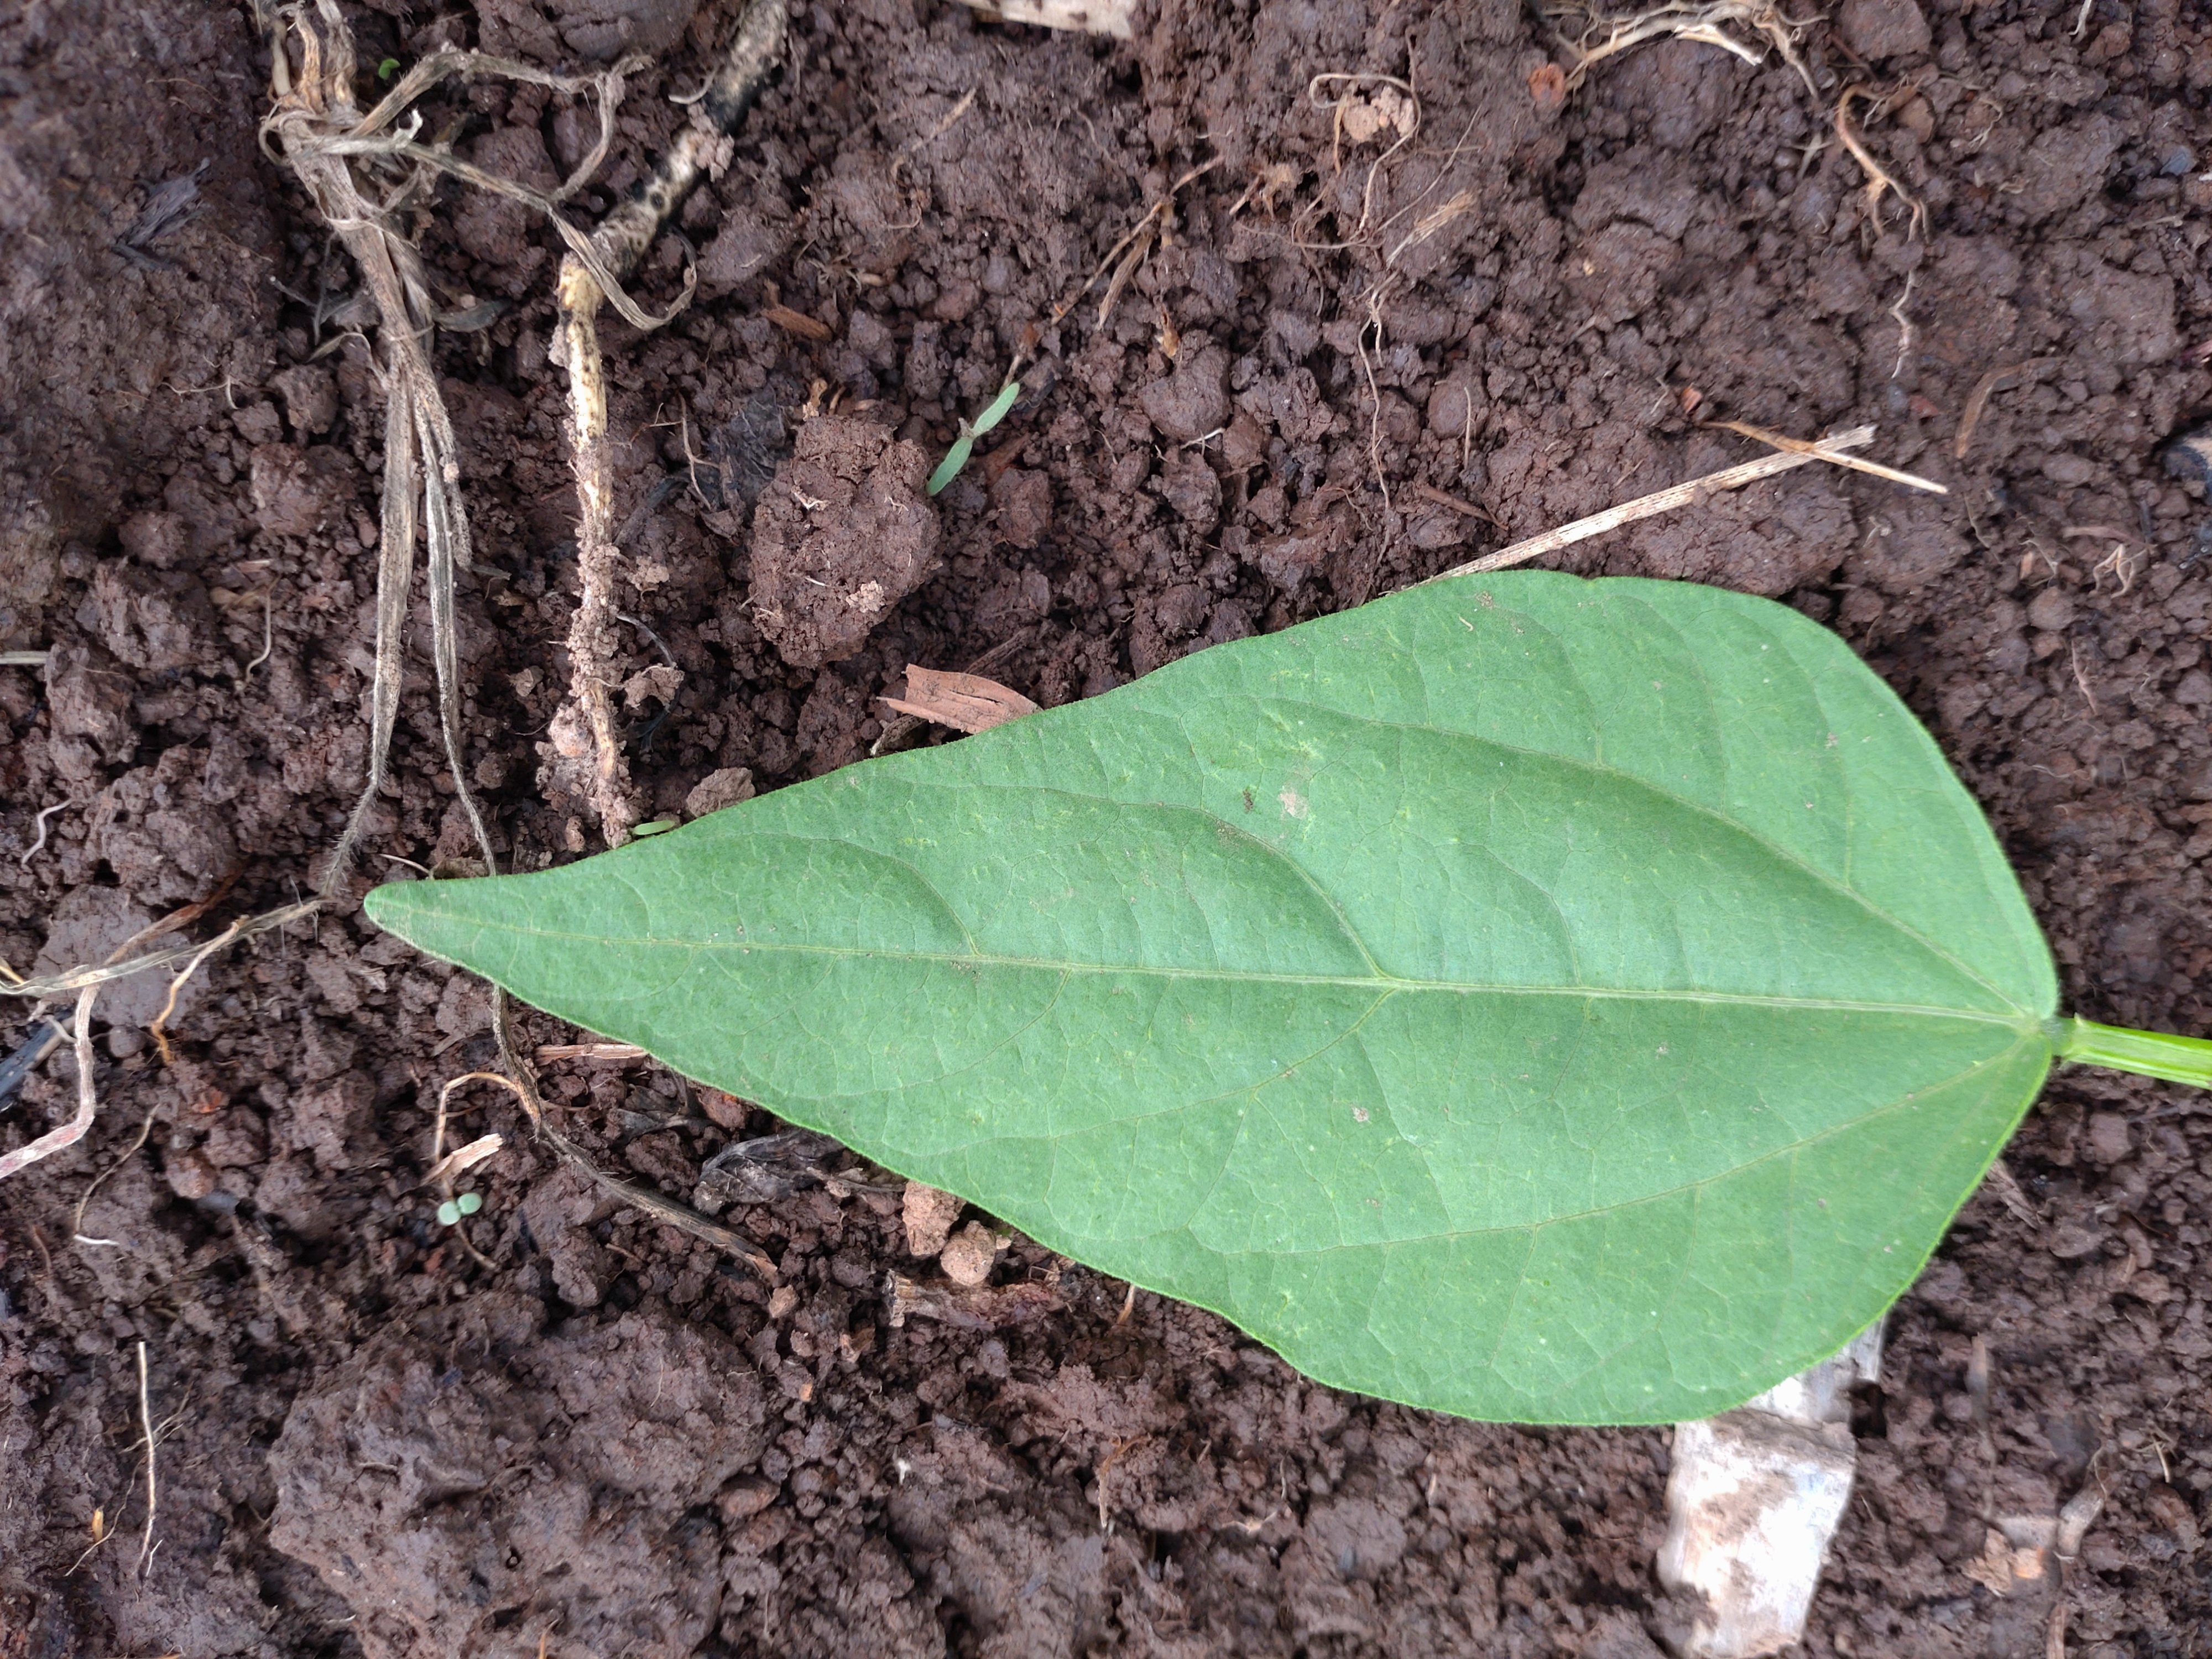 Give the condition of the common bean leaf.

healthy
